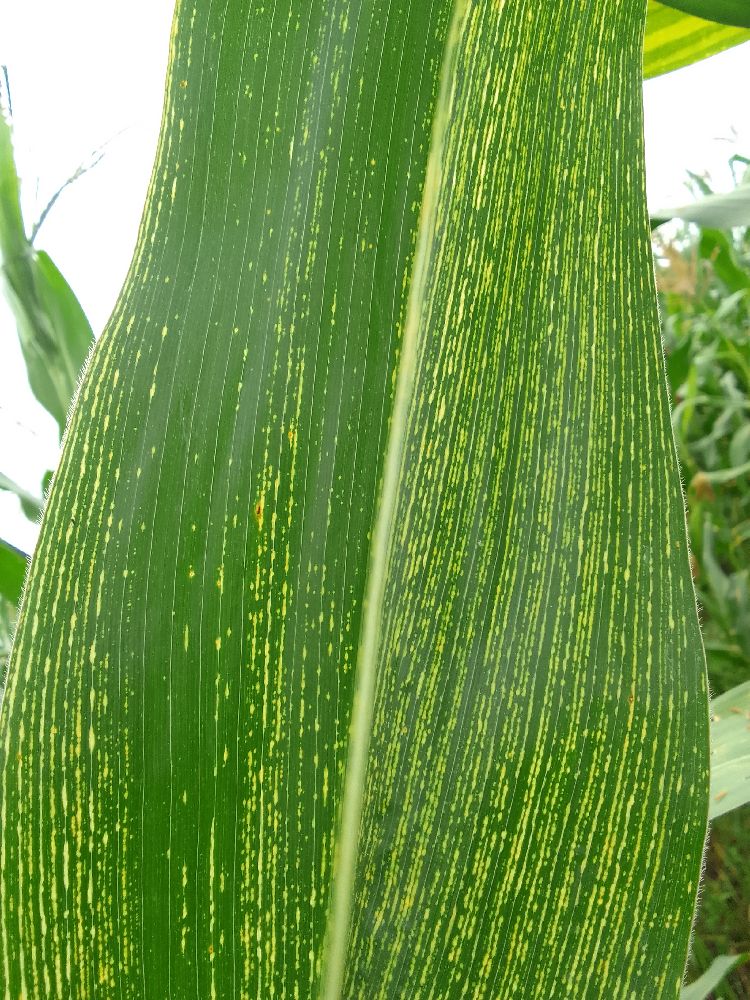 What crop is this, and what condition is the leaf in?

maize, maize streak virus
